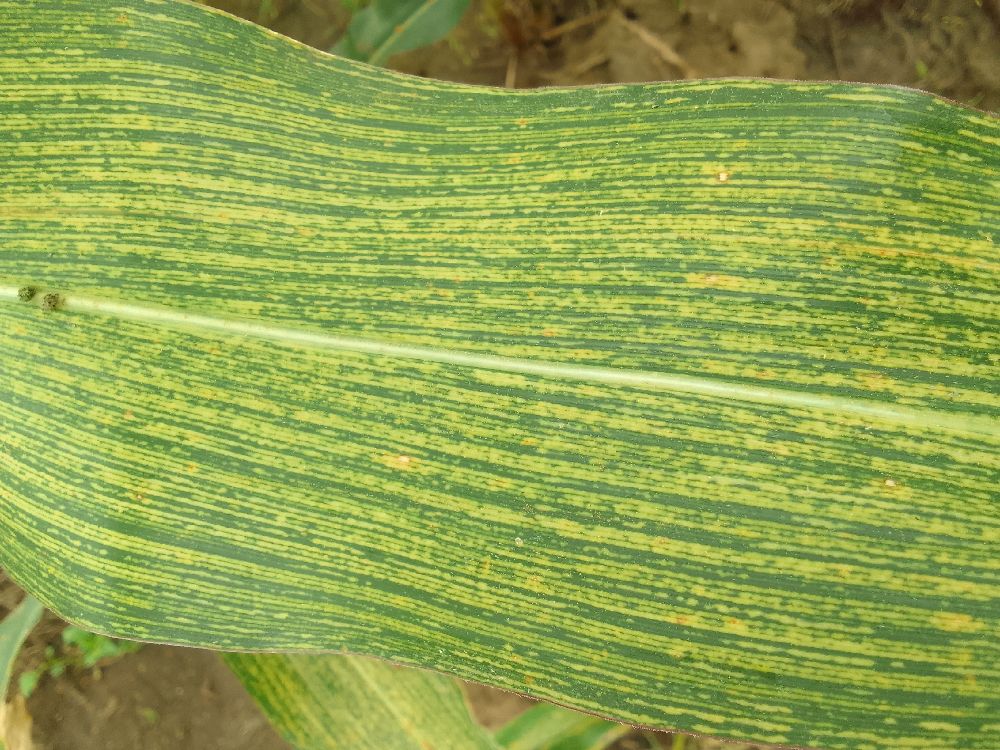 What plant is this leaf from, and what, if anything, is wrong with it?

maize, maize streak virus
